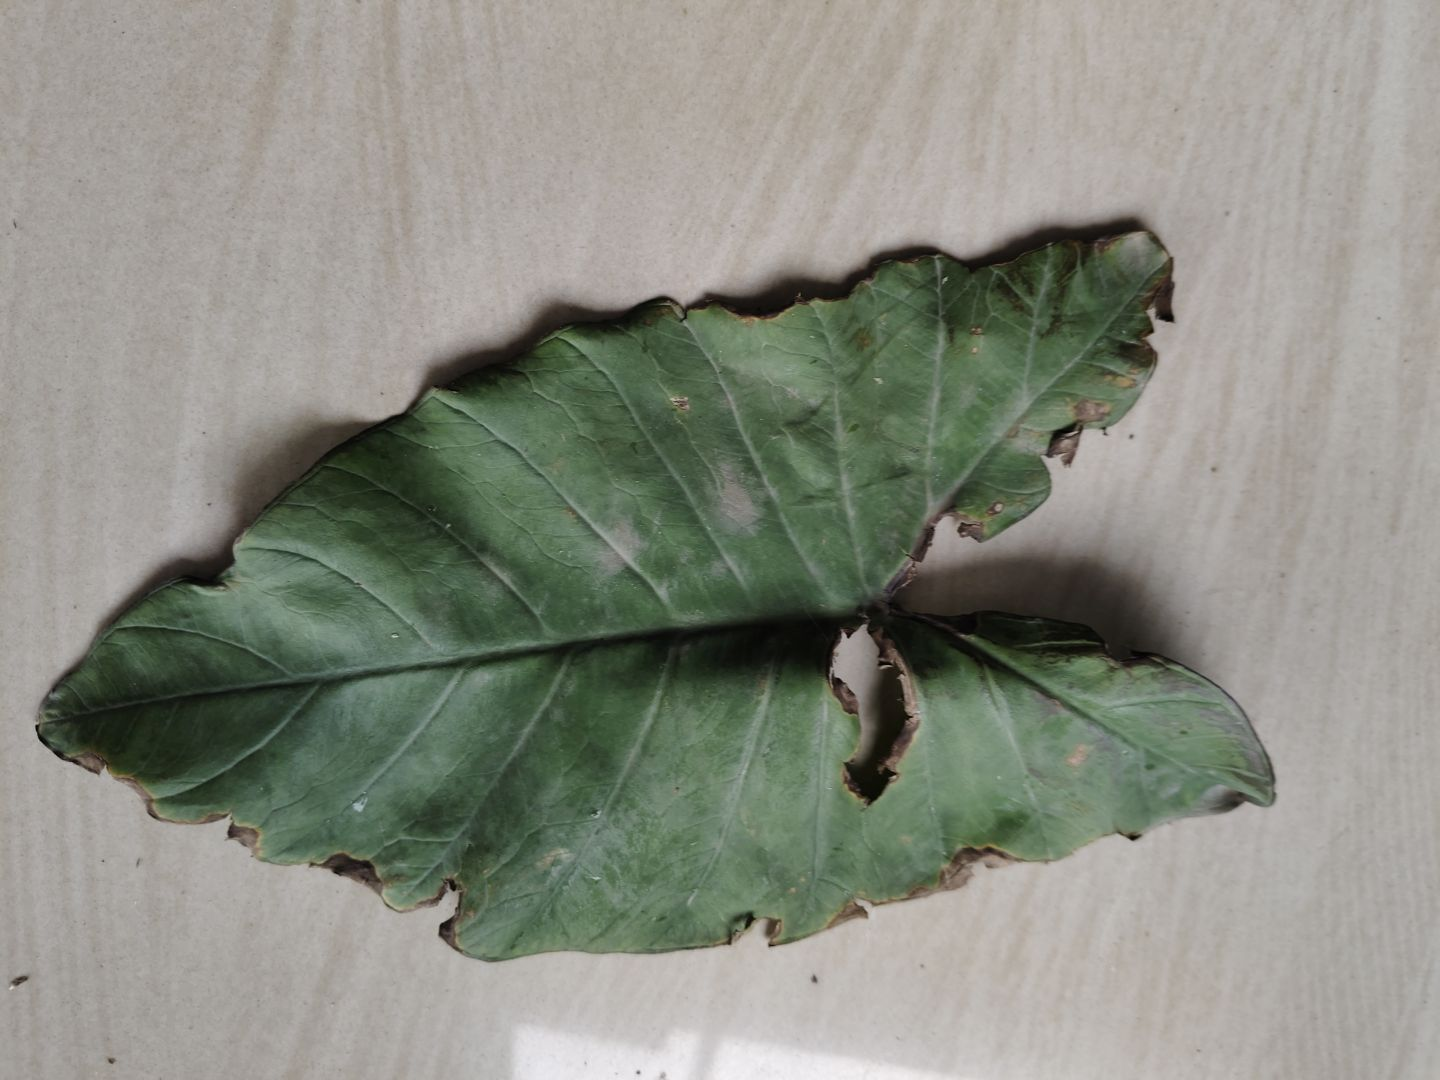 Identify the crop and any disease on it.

taro, leaf blight
